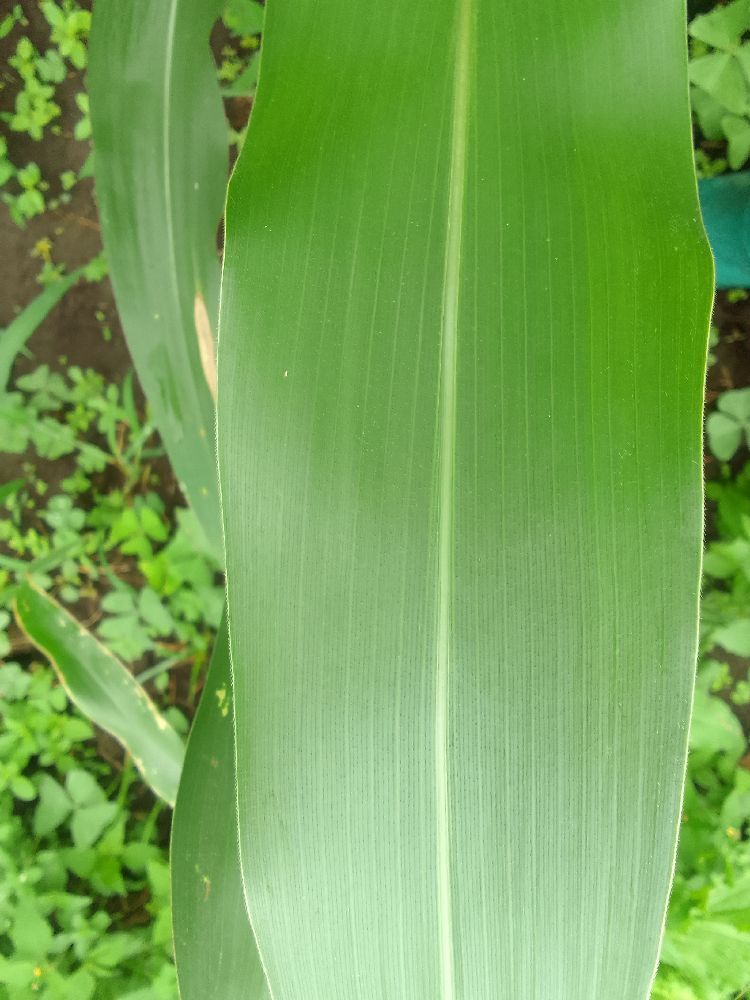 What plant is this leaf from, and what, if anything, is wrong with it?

maize, healthy
